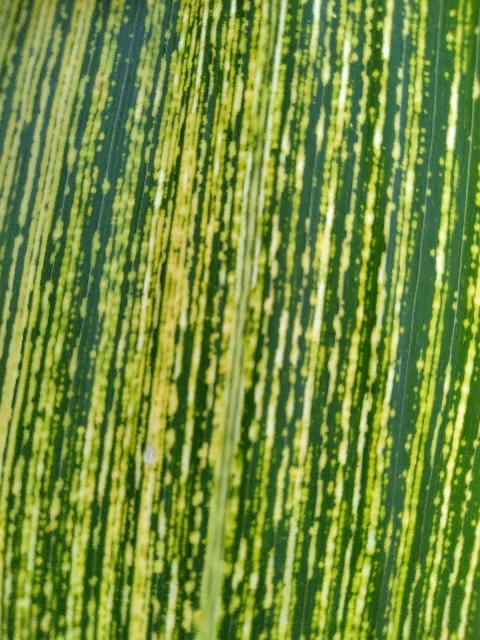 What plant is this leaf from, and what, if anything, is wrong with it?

maize, maize streak virus
